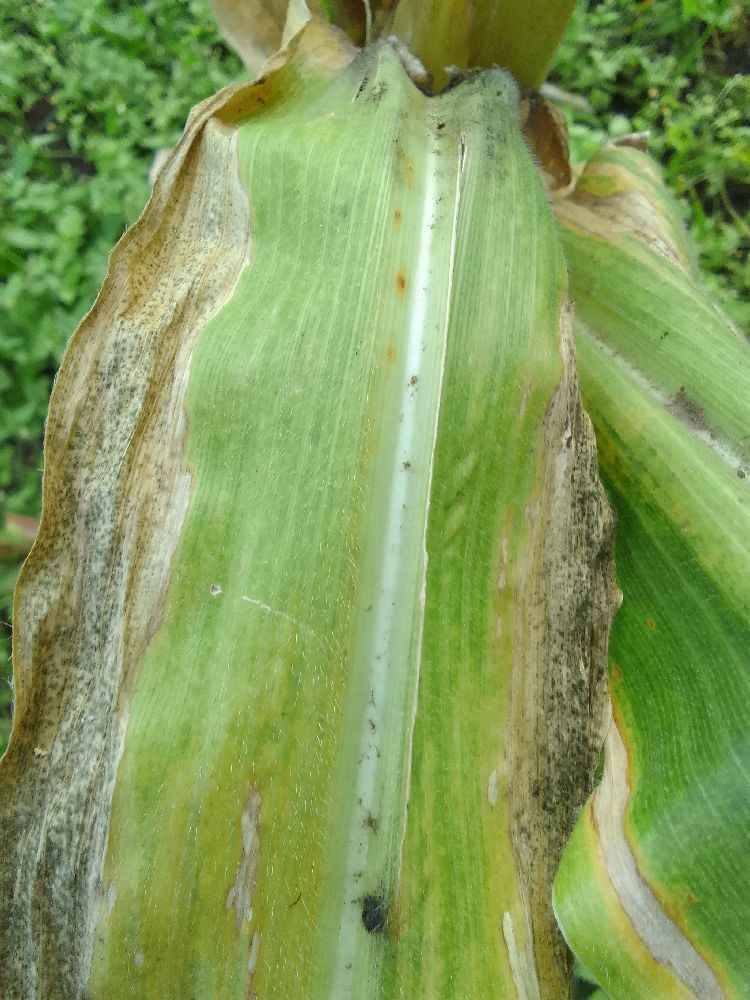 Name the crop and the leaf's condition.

maize, maize lethal necrosis
